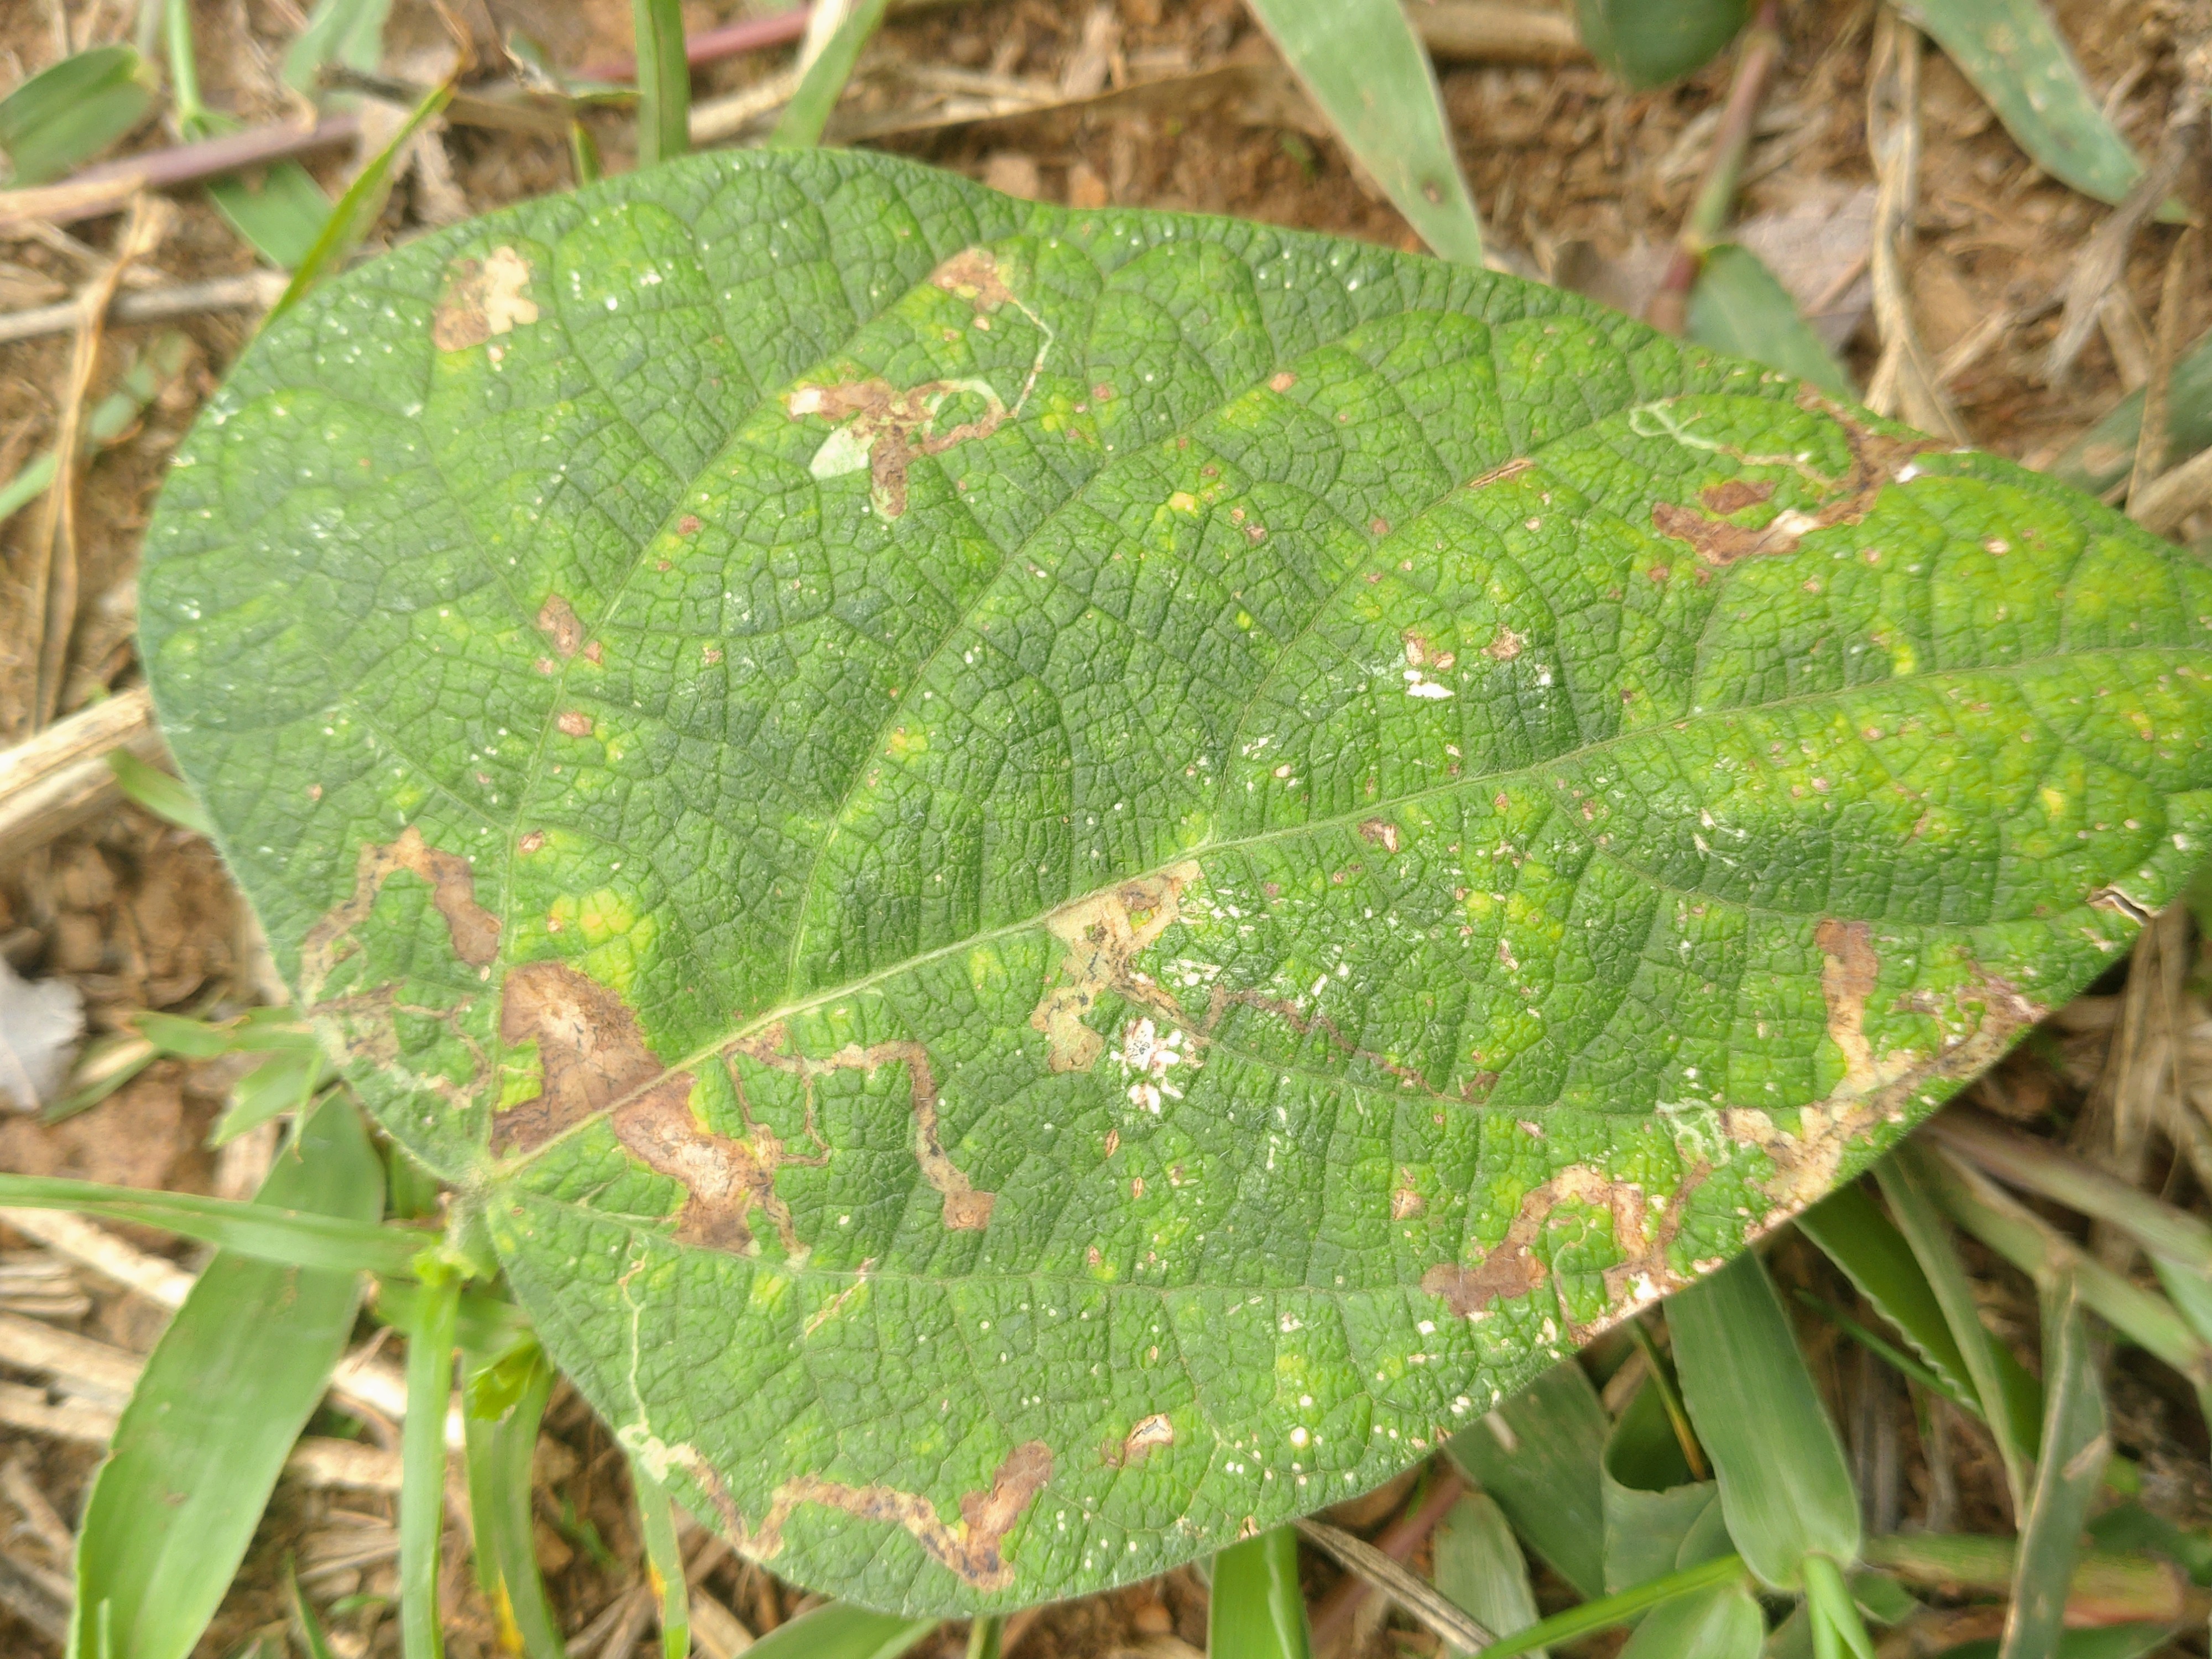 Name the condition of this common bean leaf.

rust
